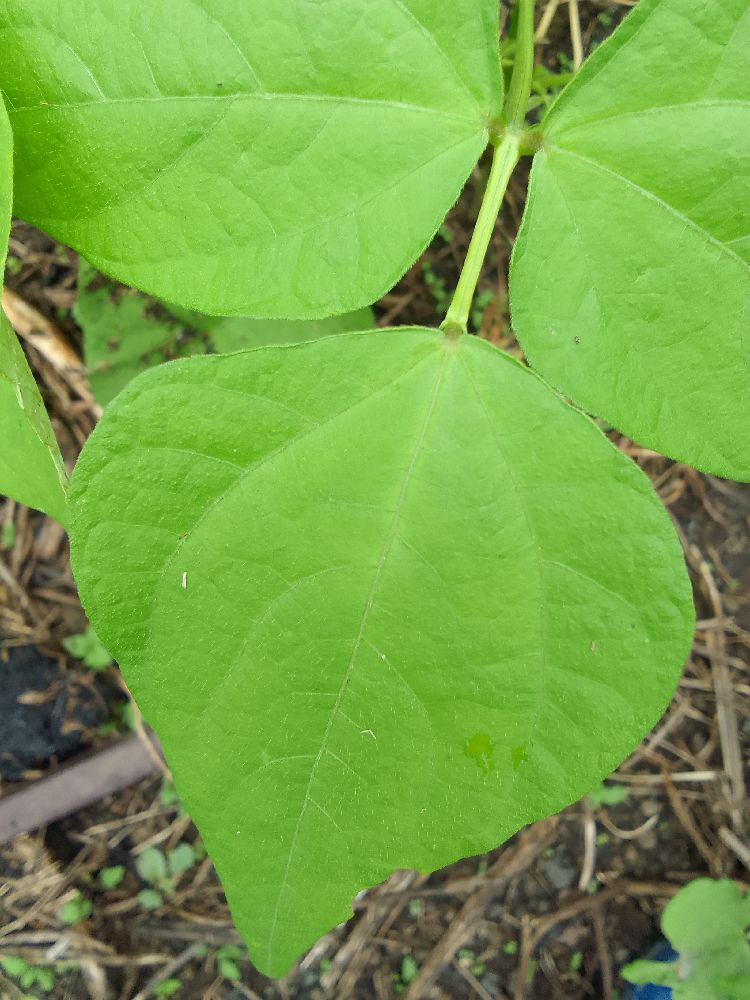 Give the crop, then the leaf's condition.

common bean, healthy
